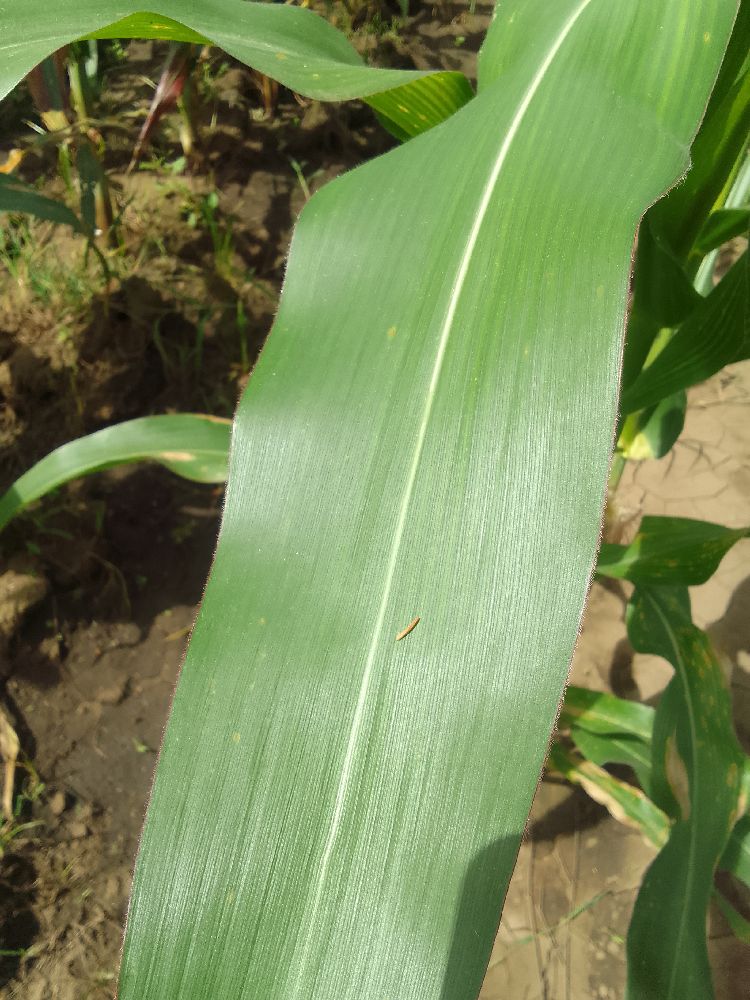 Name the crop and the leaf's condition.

maize, healthy
